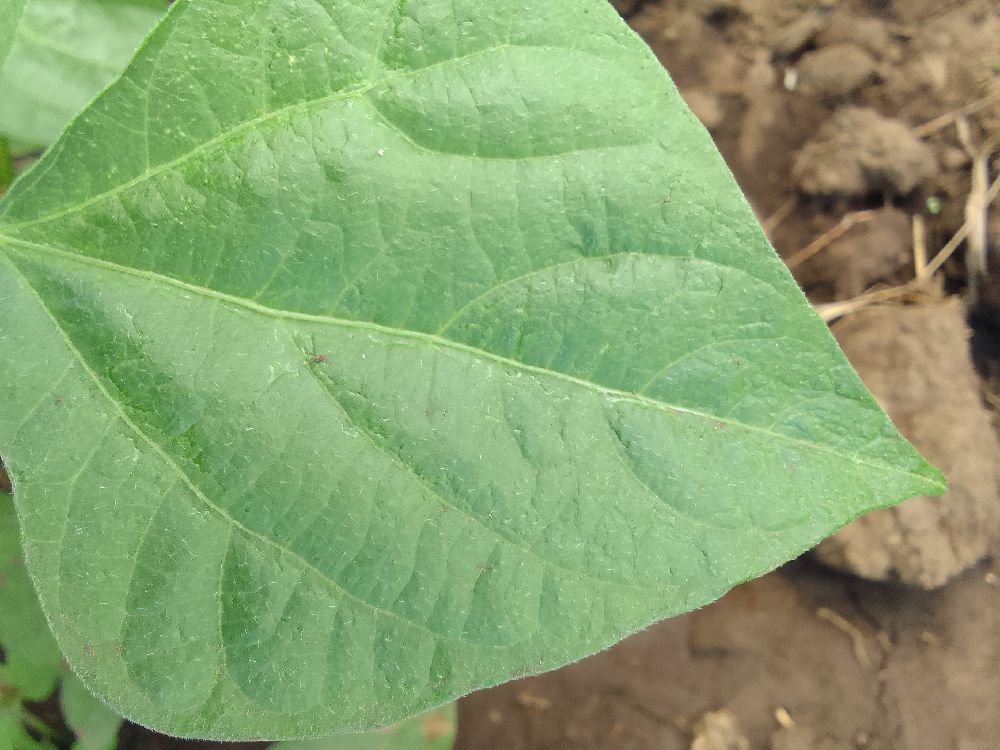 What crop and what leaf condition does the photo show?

common bean, healthy
